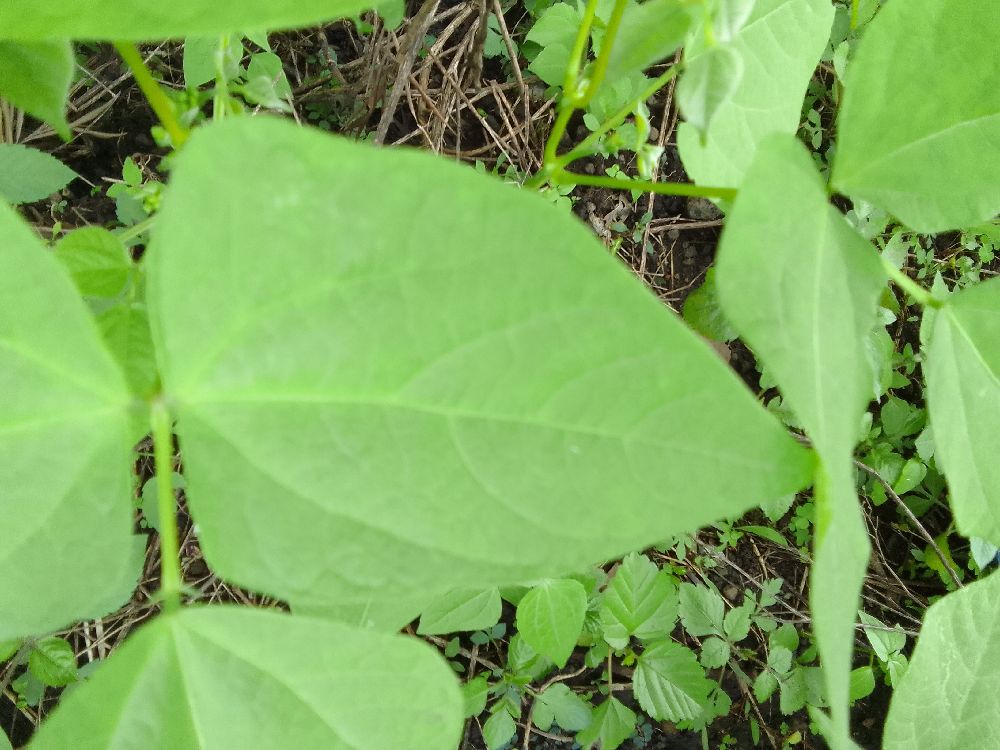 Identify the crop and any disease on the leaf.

common bean, healthy
